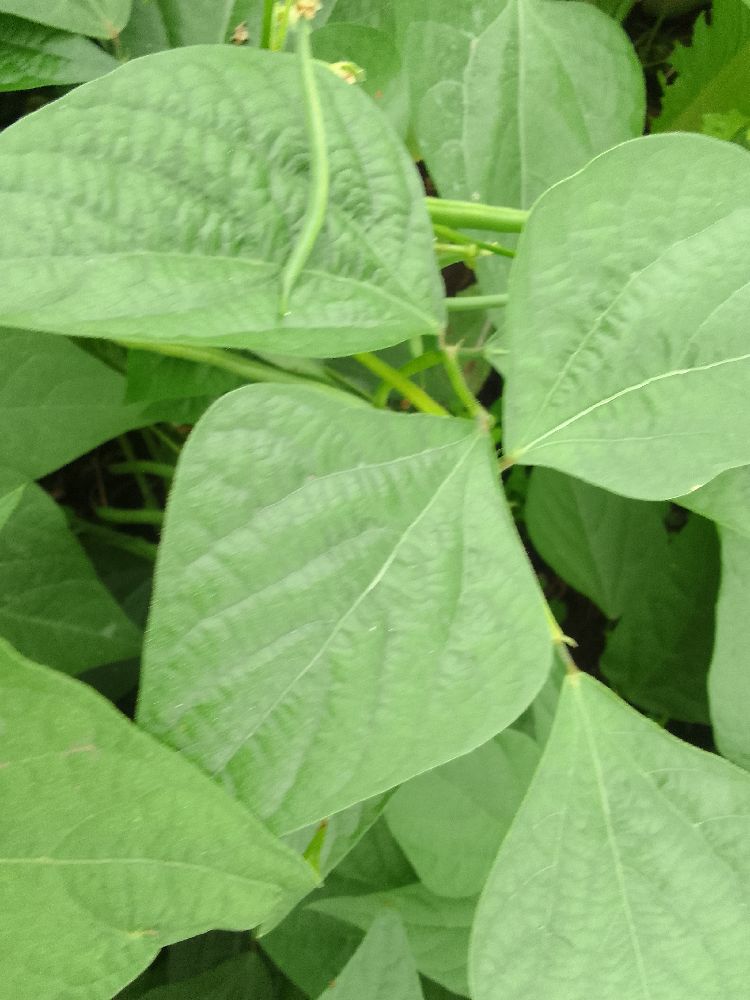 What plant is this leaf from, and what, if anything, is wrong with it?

common bean, healthy
